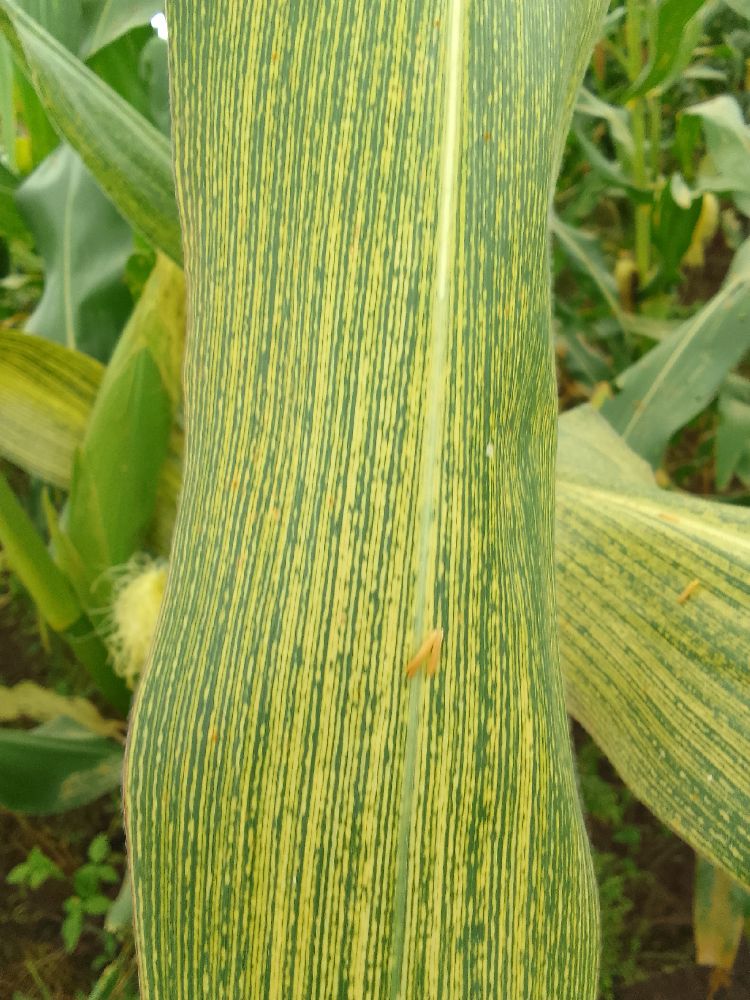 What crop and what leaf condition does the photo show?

maize, maize streak virus
